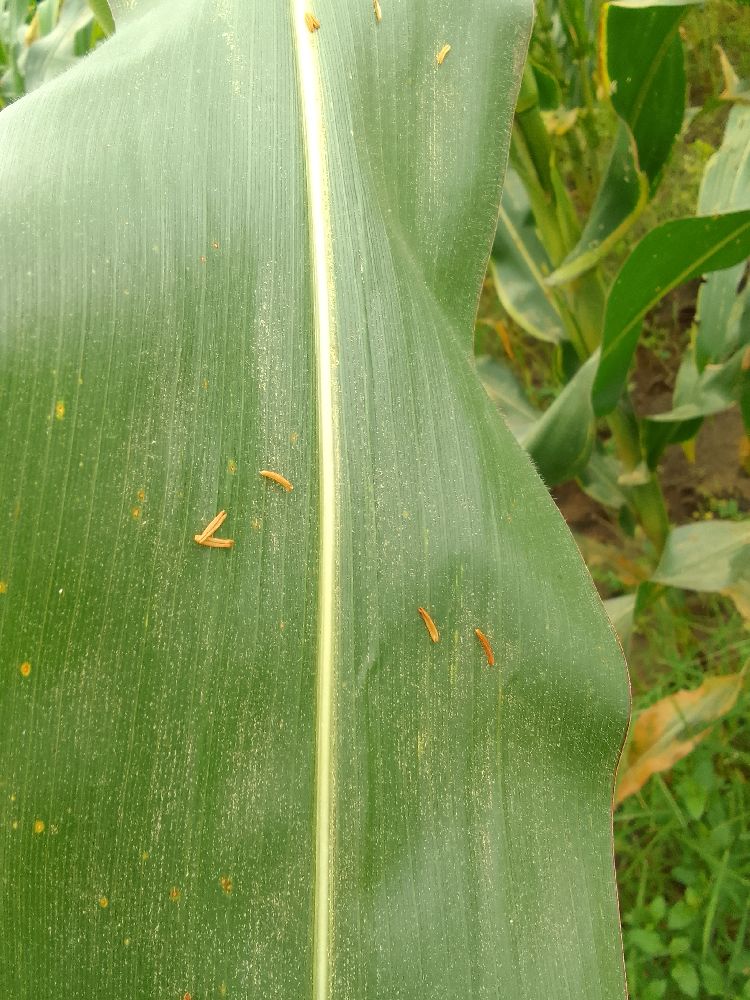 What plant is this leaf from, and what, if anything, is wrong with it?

maize, healthy
